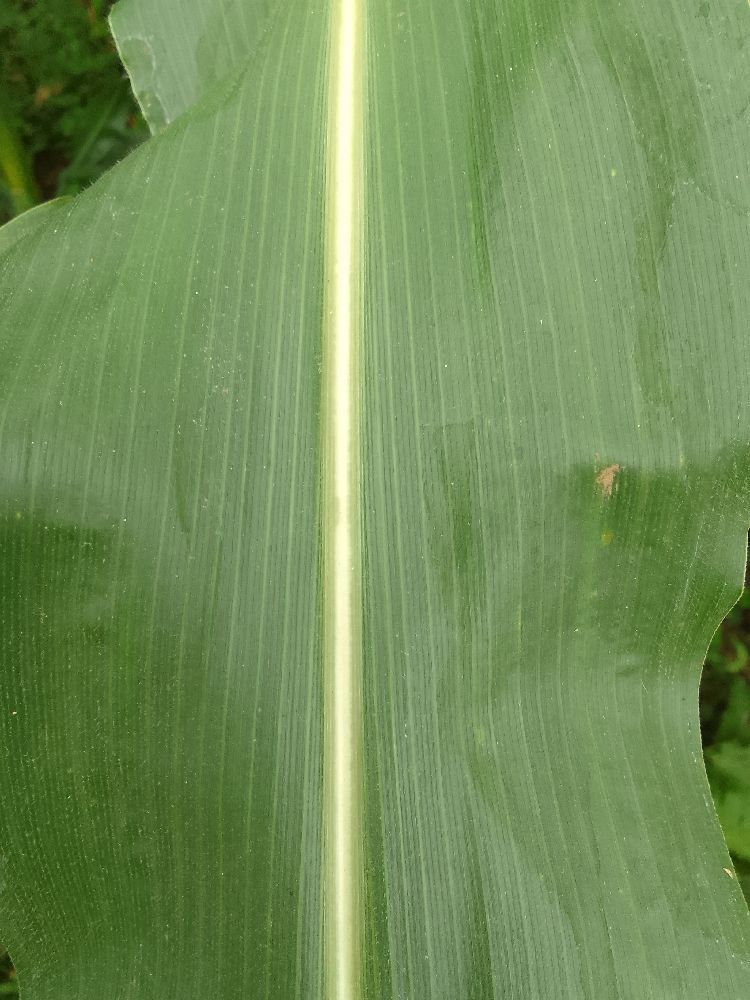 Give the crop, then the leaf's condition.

maize, healthy
